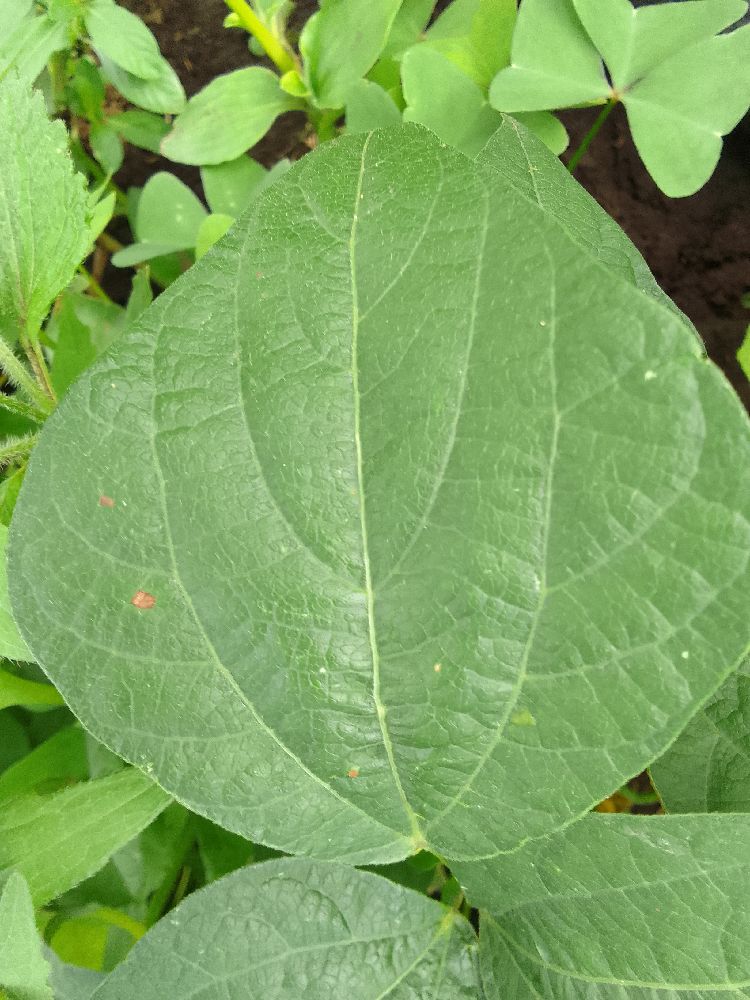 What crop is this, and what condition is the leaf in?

common bean, healthy
